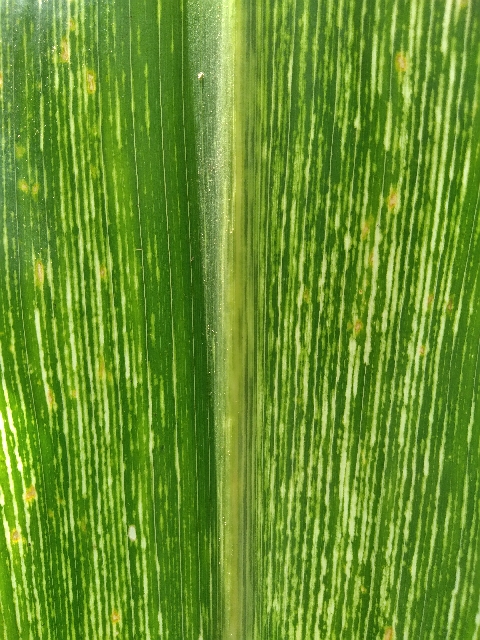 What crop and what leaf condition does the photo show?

maize, maize streak virus
